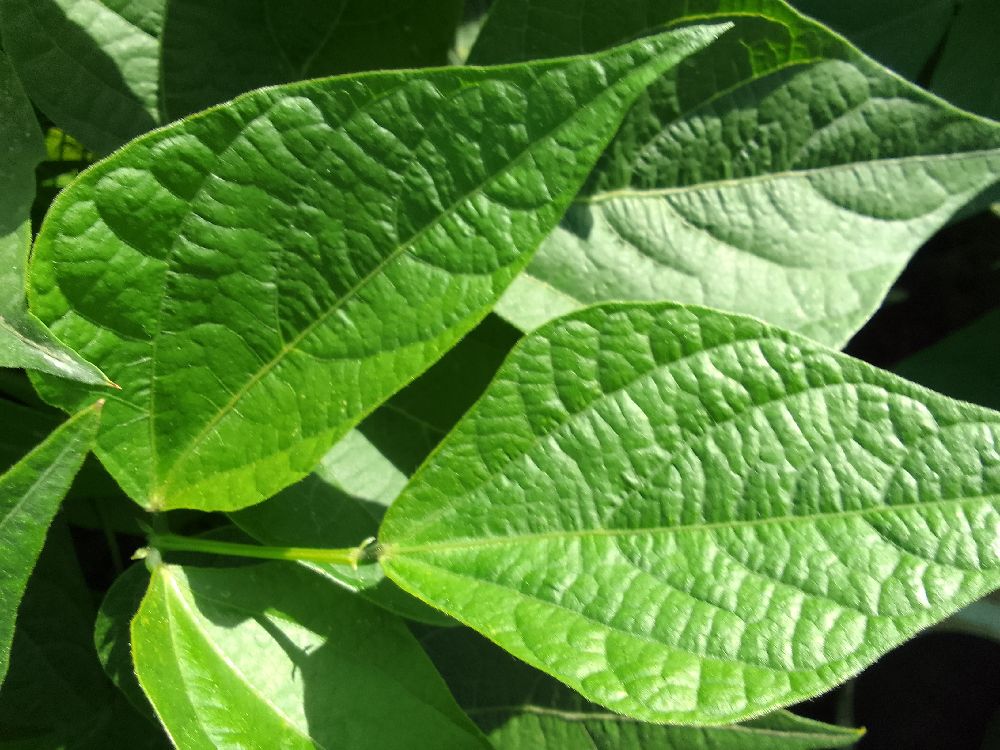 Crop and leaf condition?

common bean, healthy
